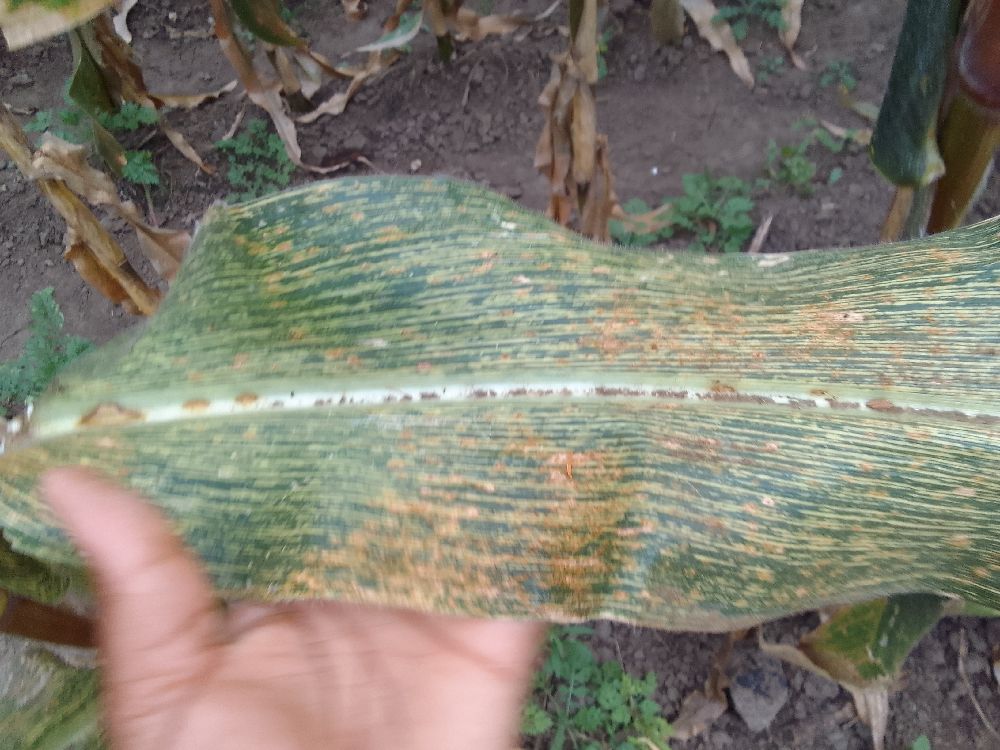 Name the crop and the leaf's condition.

maize, maize streak virus
